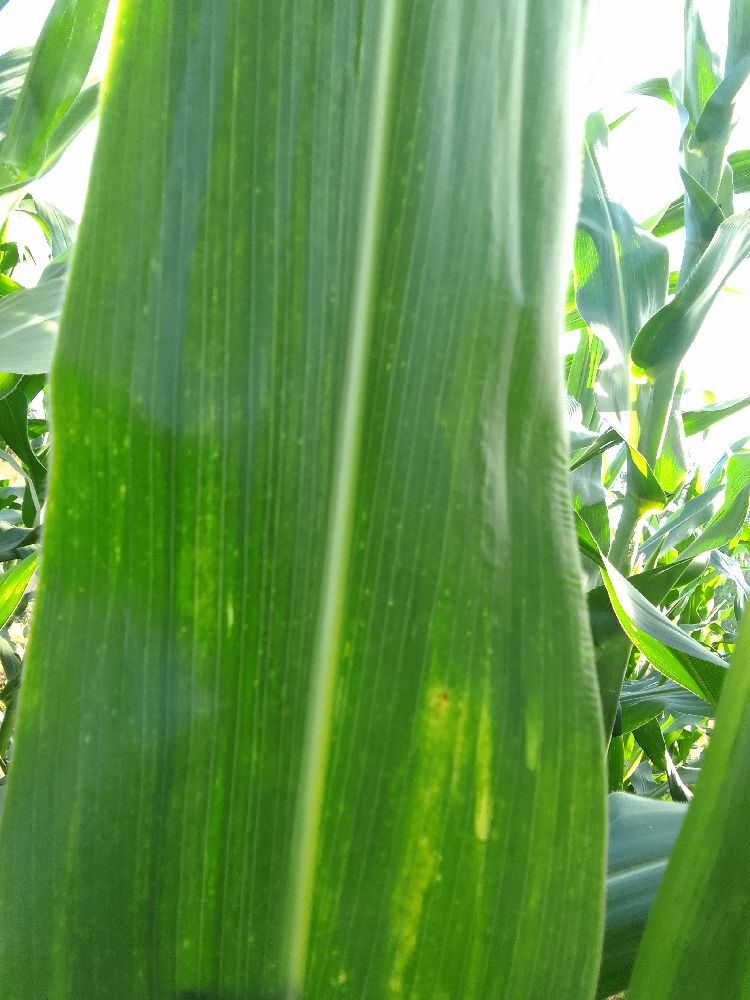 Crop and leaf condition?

maize, maize lethal necrosis
